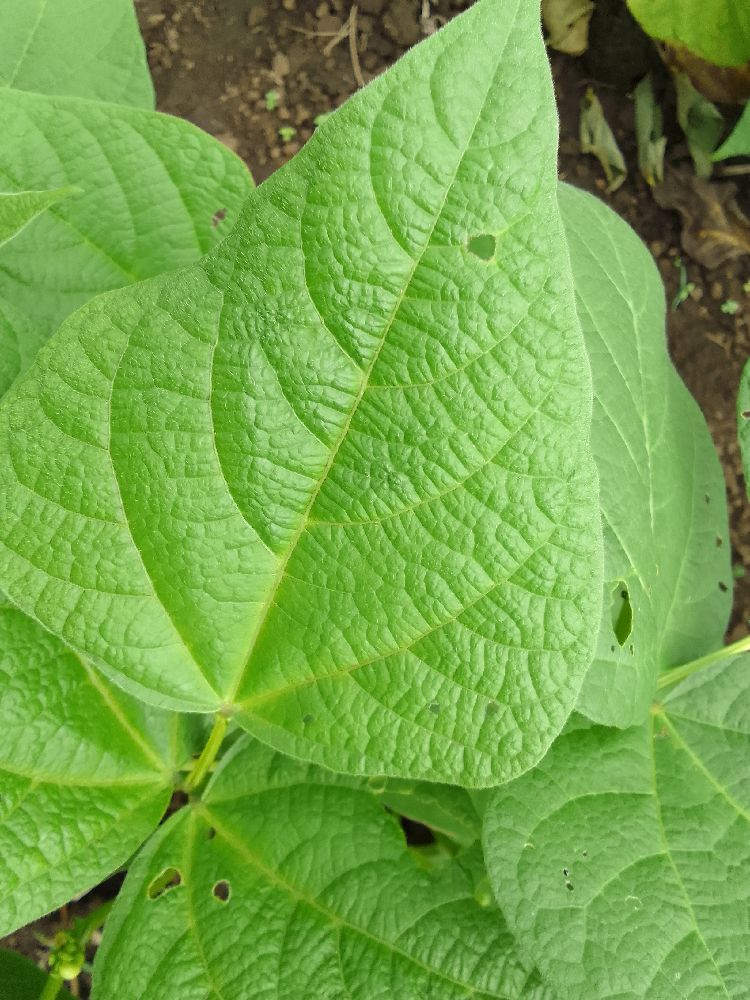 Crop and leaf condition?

common bean, healthy
